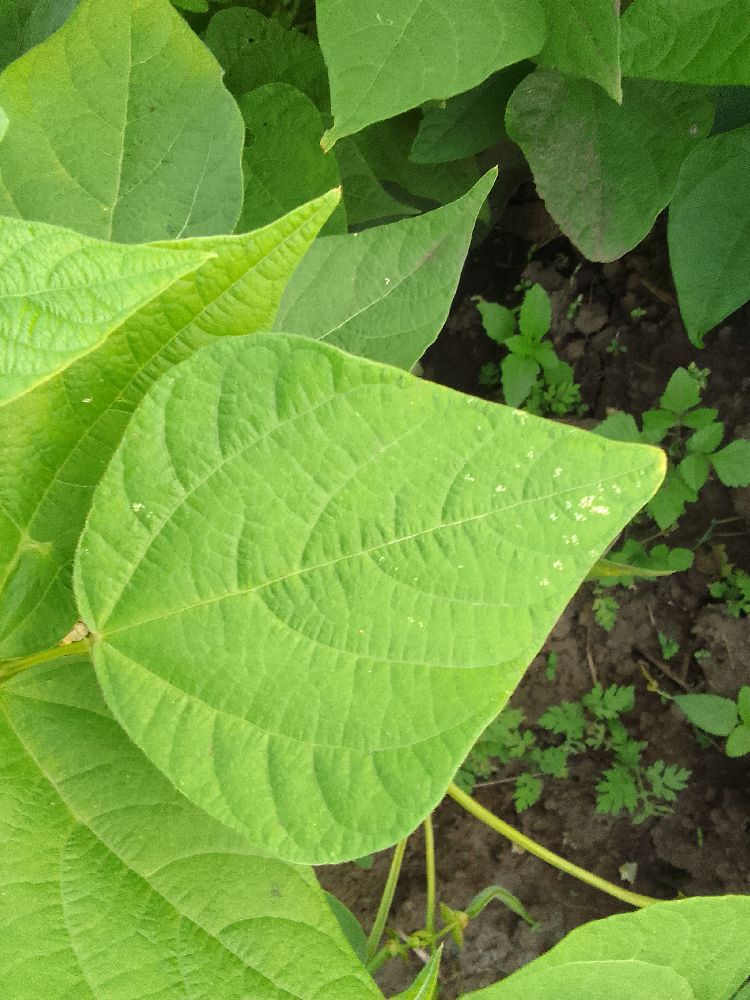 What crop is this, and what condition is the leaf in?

common bean, healthy
